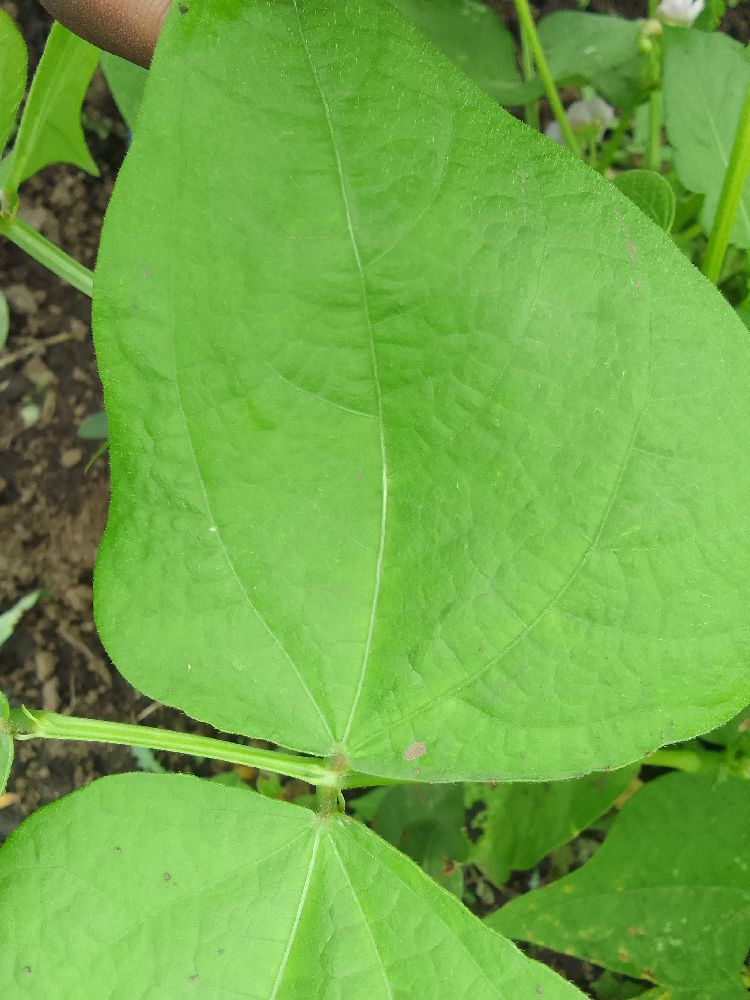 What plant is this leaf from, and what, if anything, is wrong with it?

common bean, healthy
